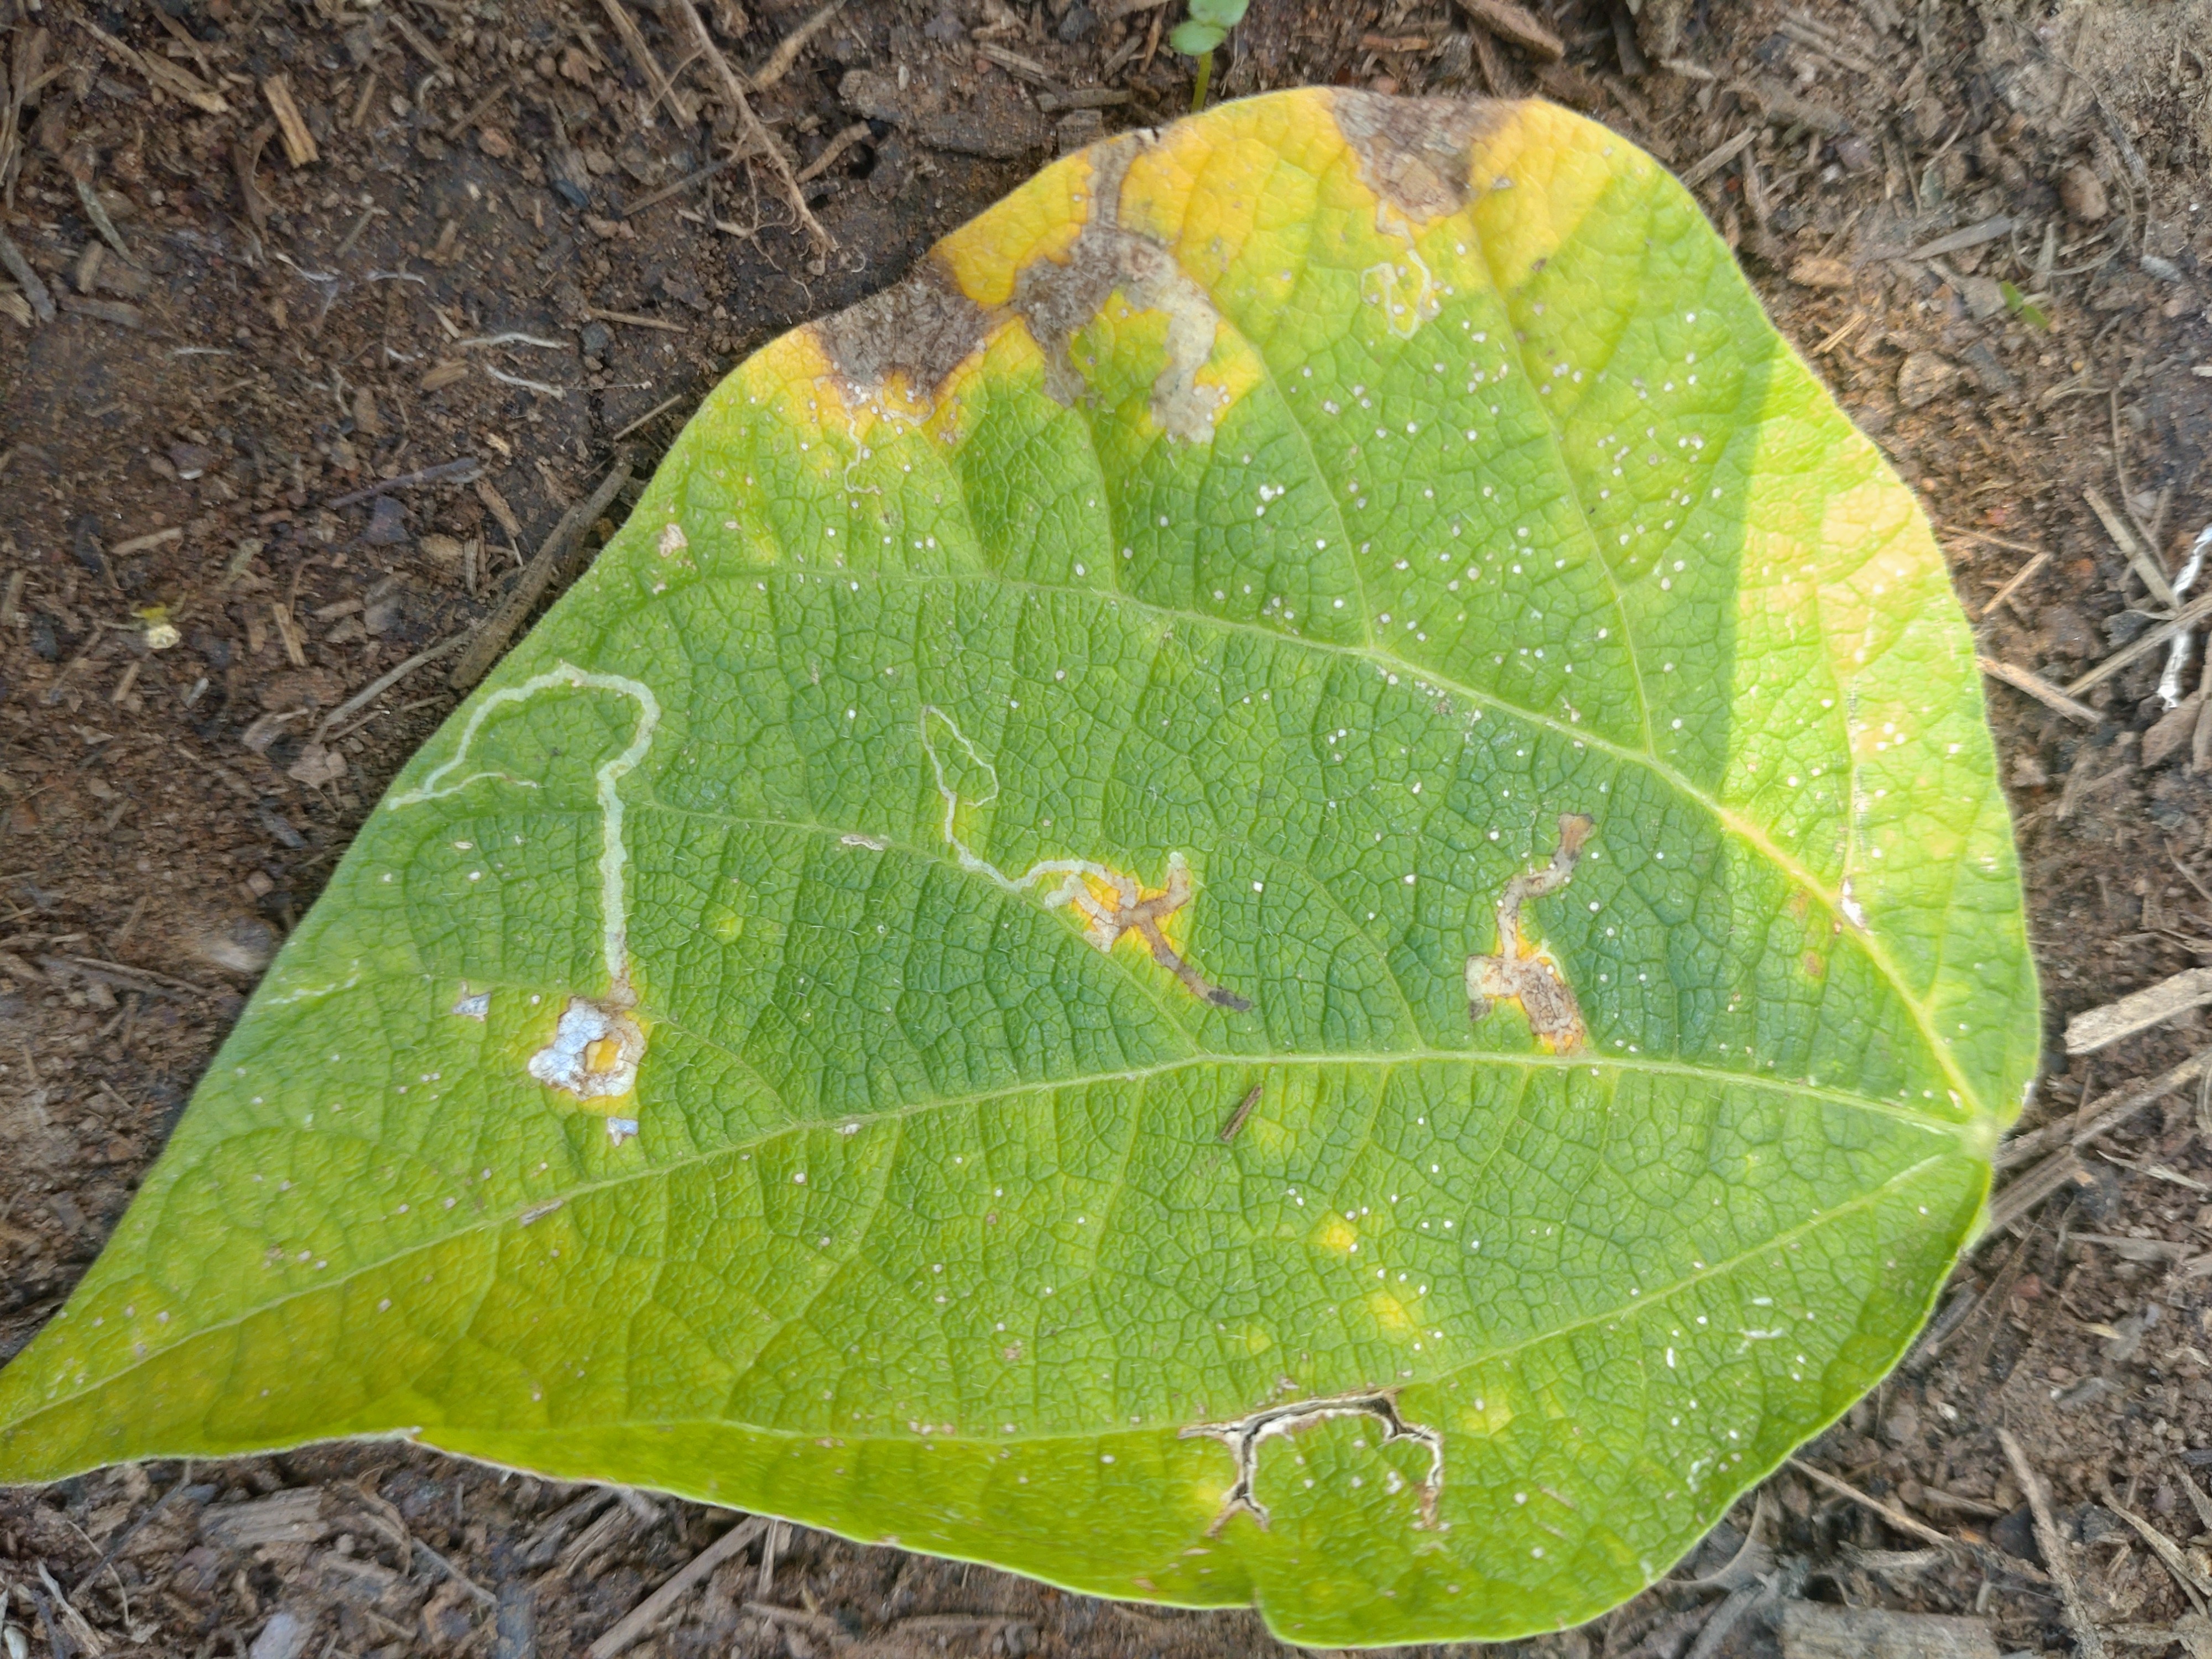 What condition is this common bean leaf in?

anthracnose
